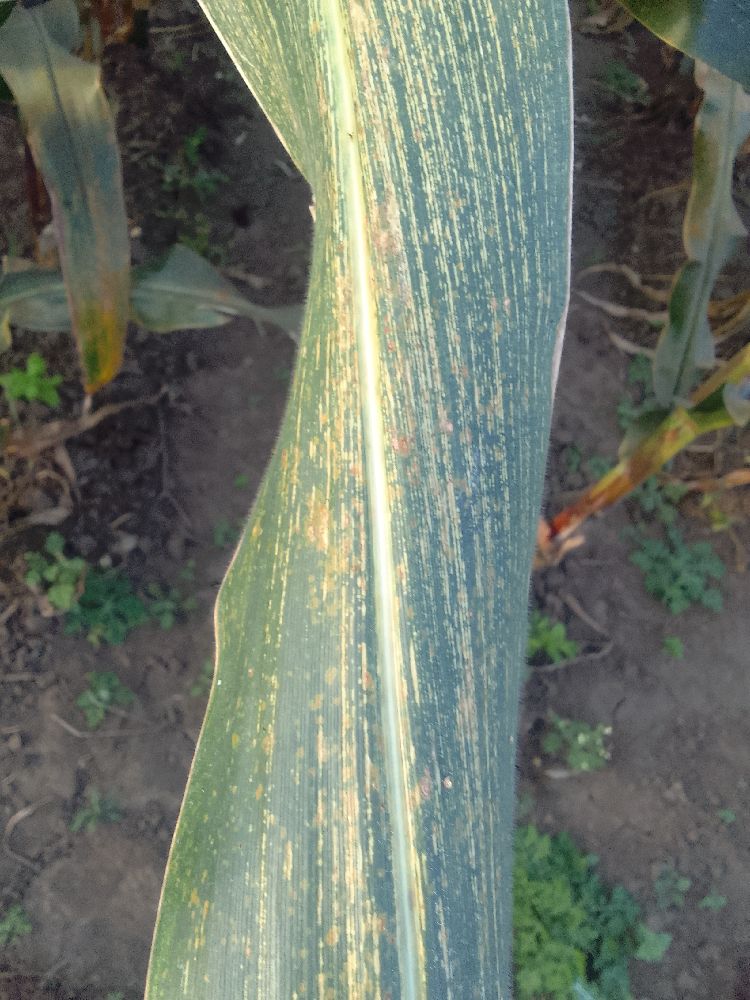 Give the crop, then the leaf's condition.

maize, maize streak virus
